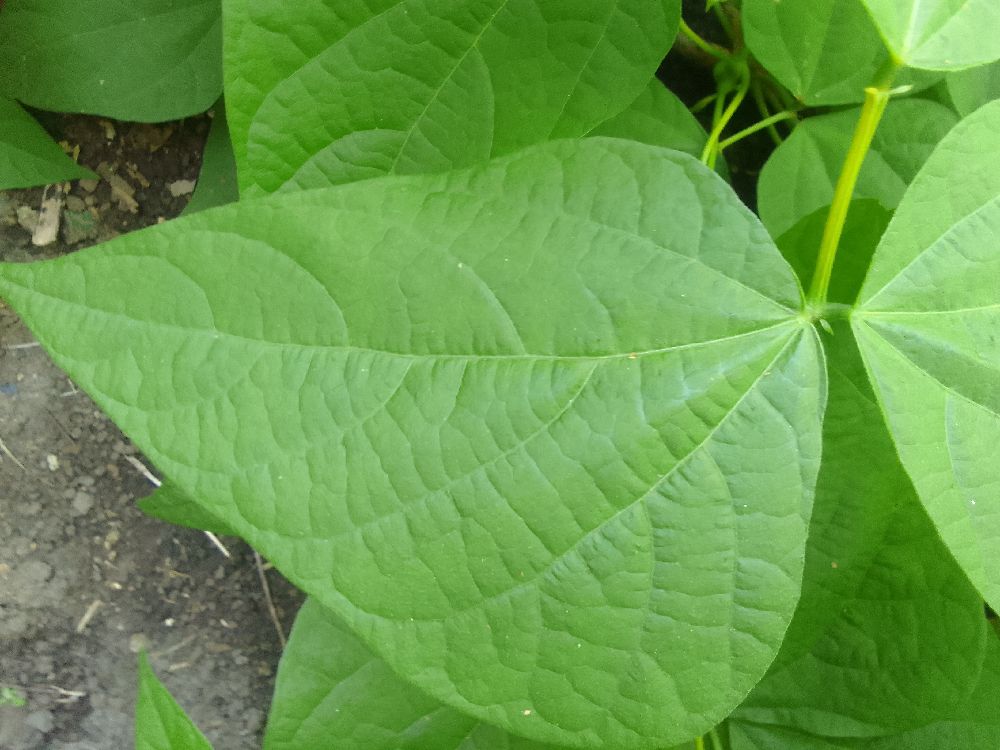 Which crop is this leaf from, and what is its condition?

common bean, healthy
